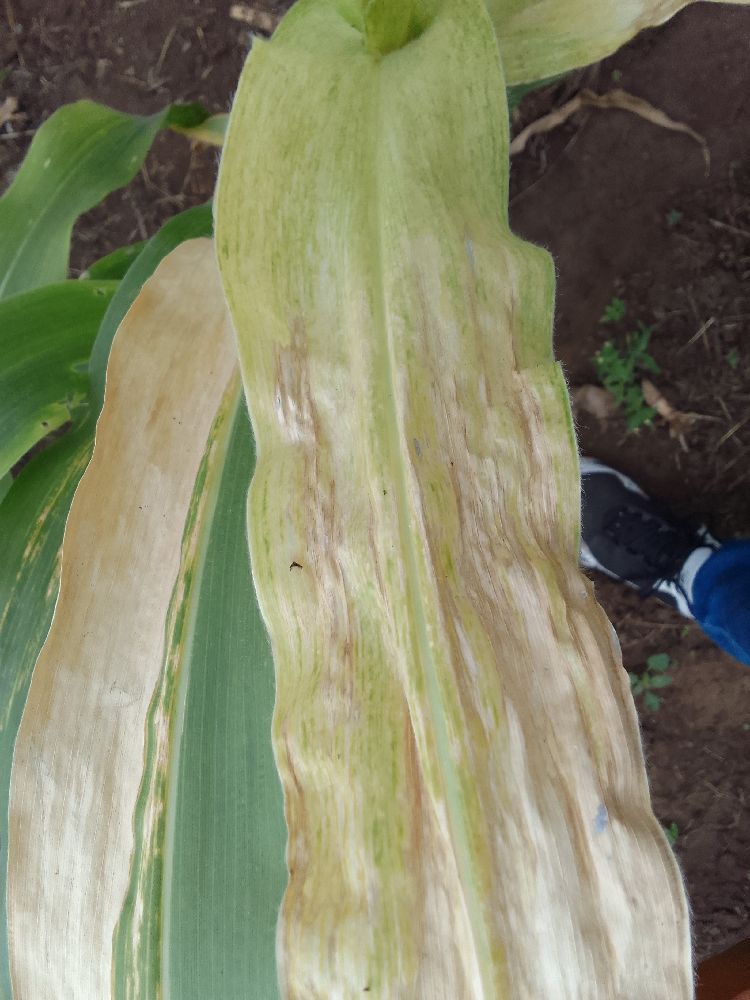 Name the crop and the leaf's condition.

maize, maize lethal necrosis
